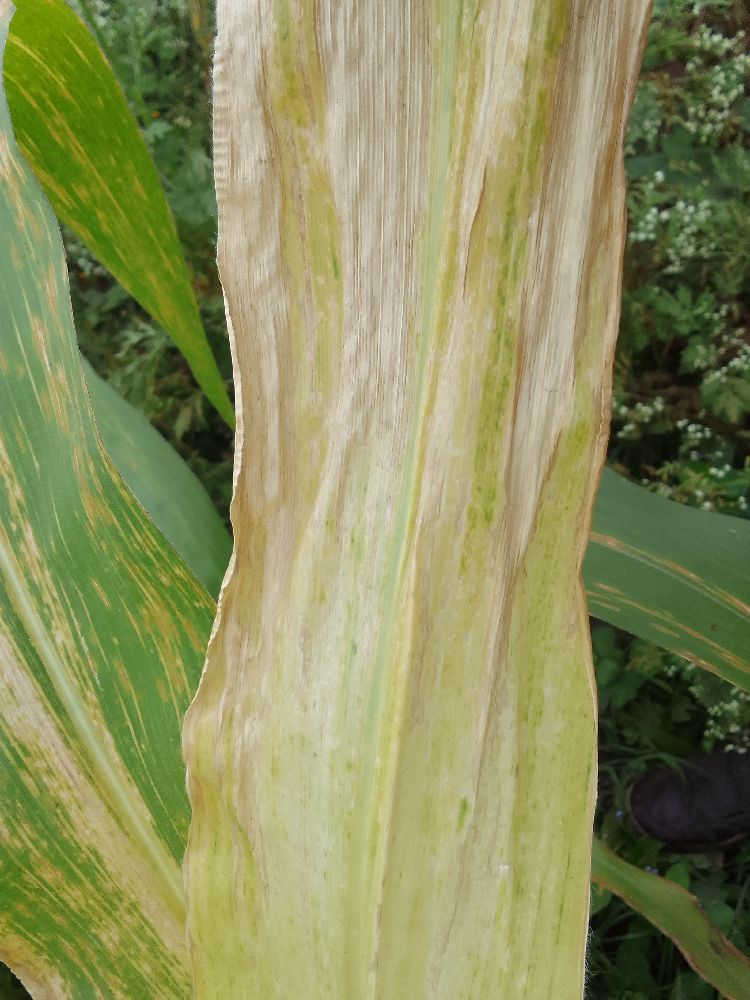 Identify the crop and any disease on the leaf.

maize, maize lethal necrosis
